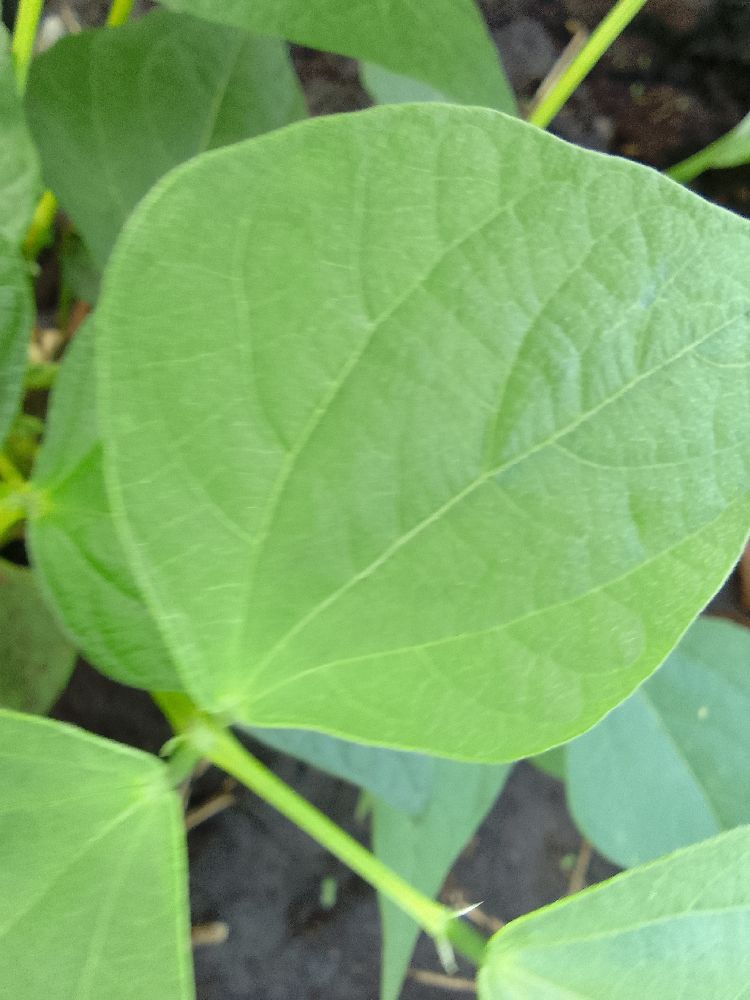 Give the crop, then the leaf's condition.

common bean, healthy
